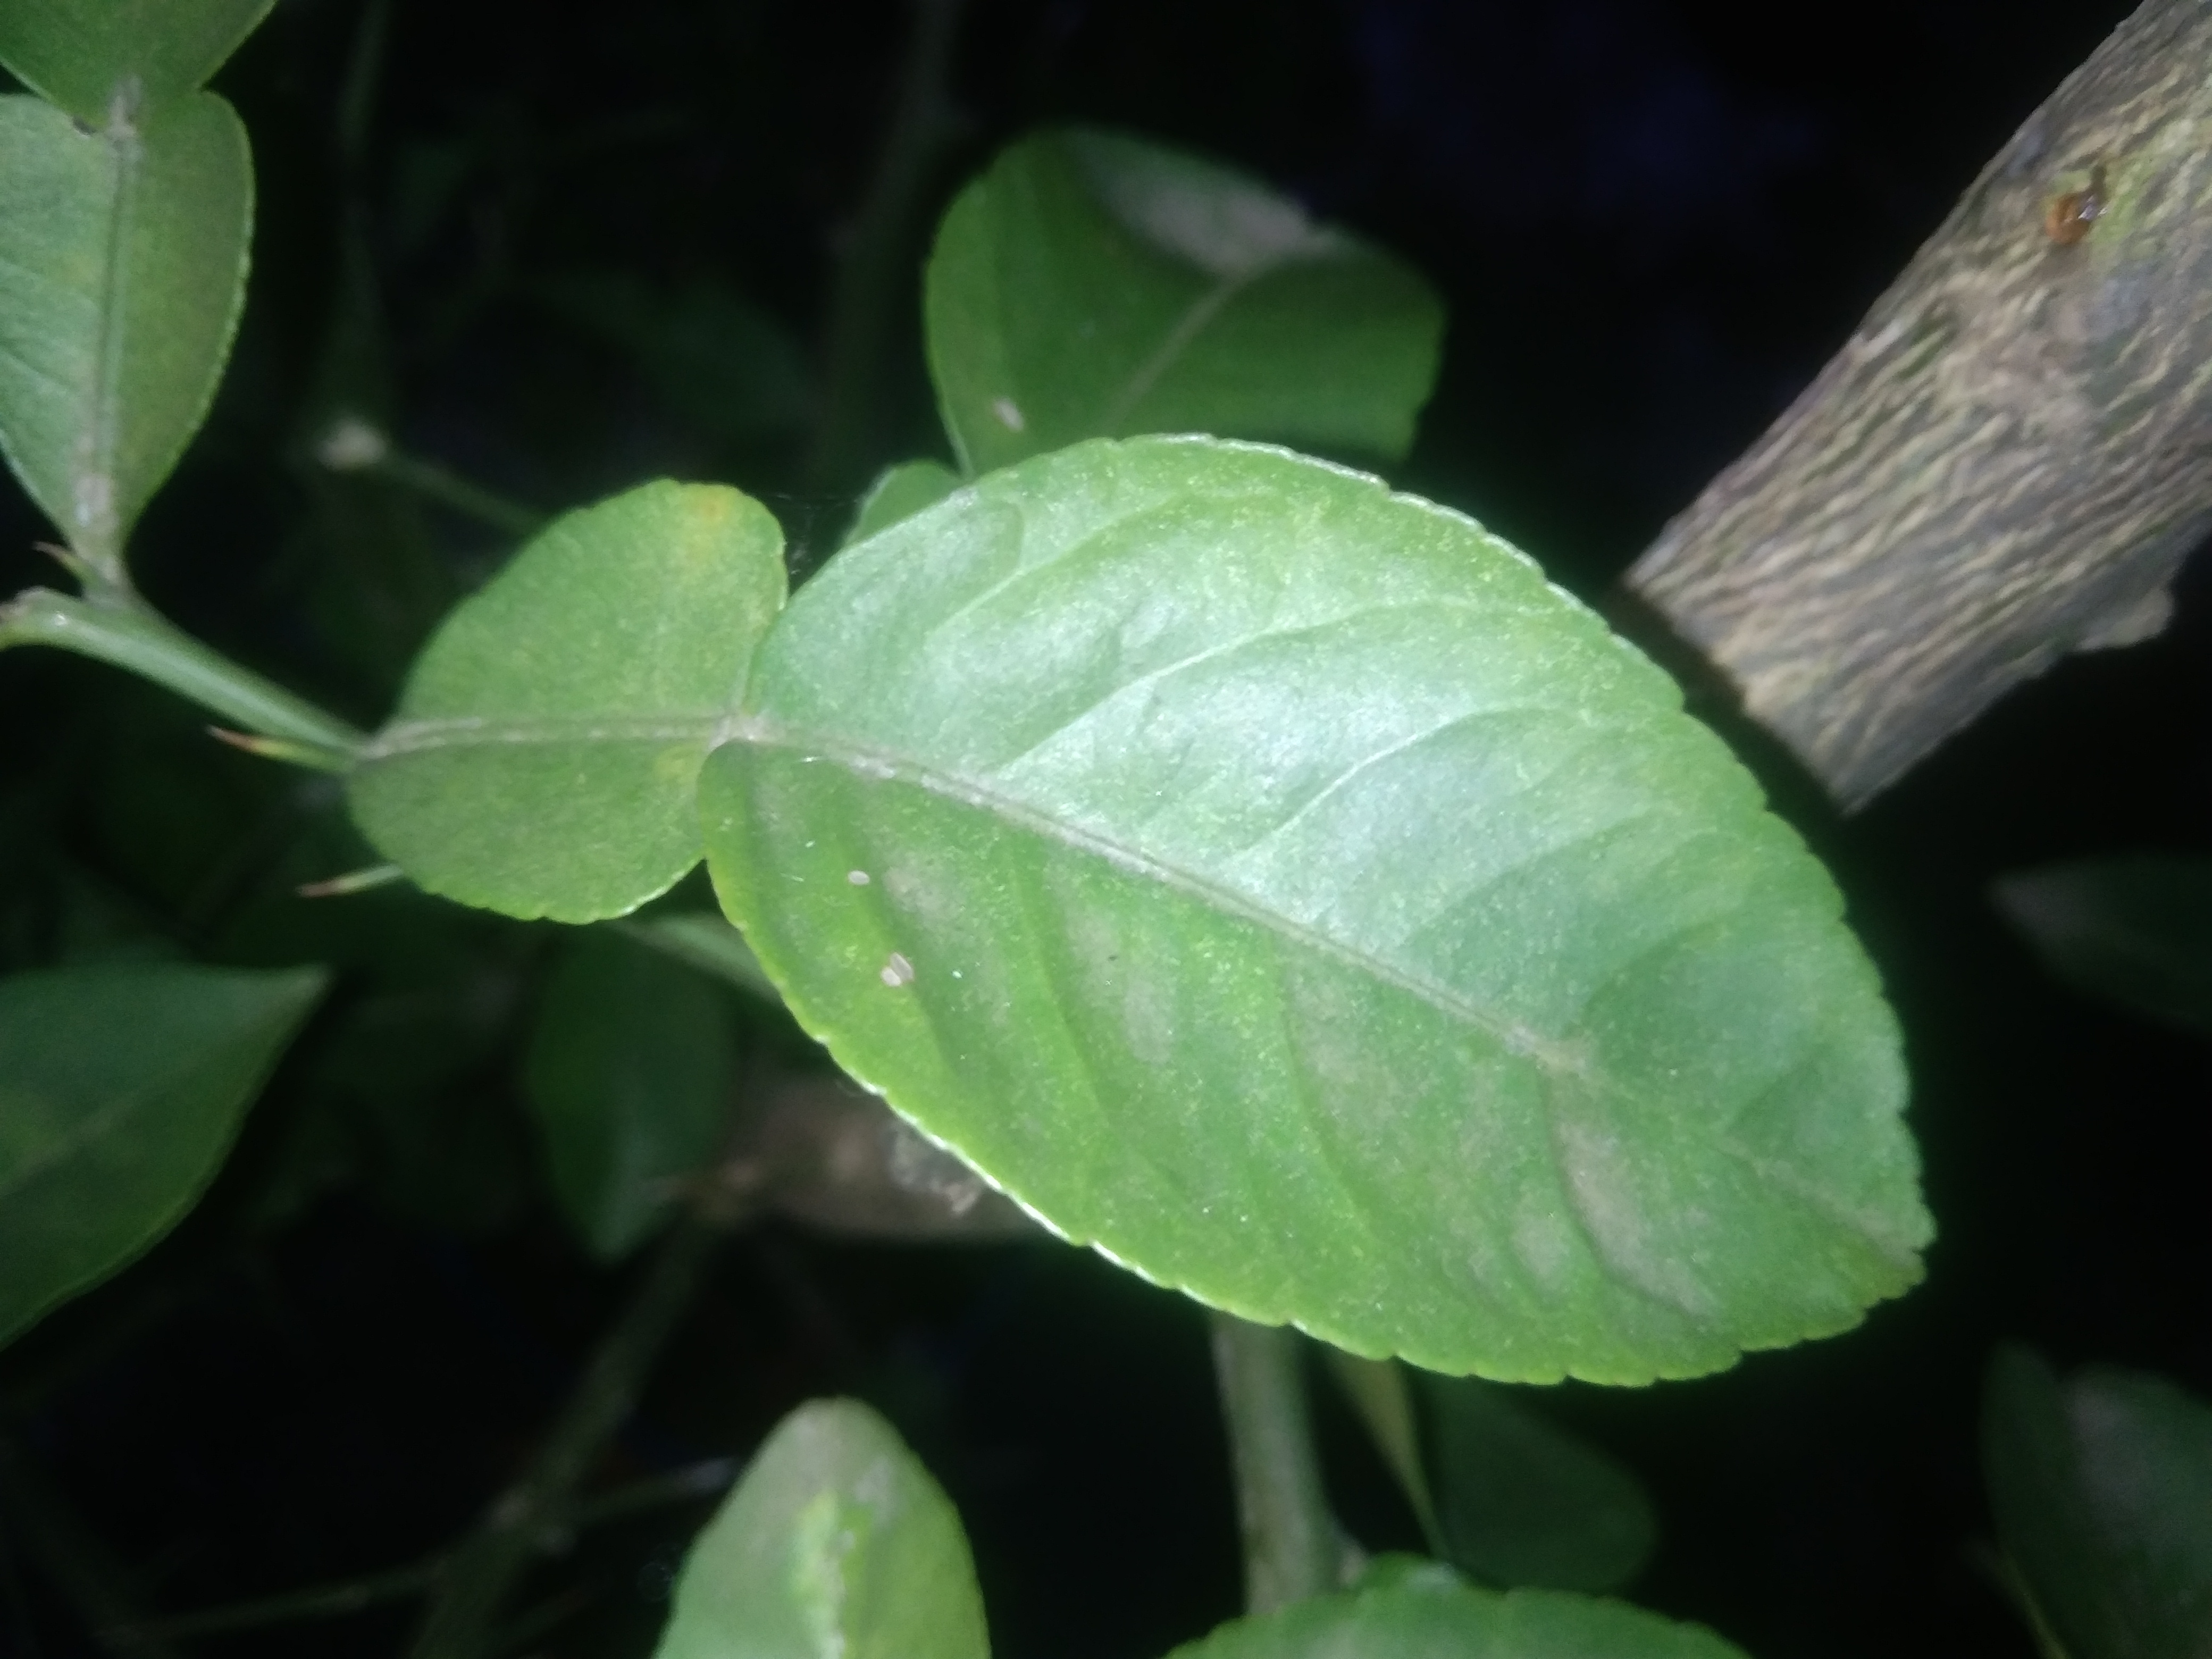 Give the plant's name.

lemon
